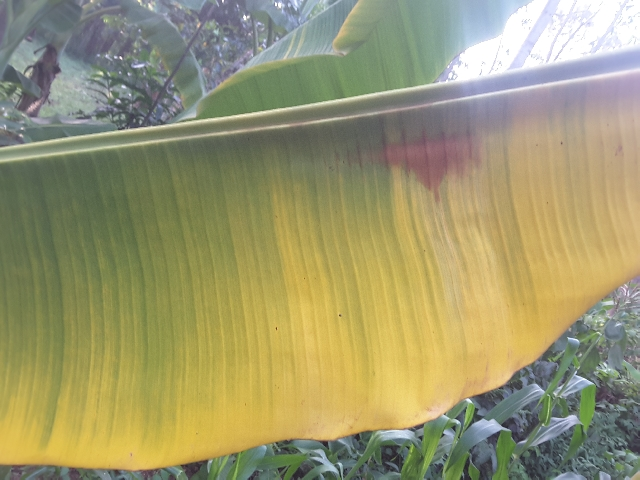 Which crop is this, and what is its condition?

banana, fusarium wilt race 1
